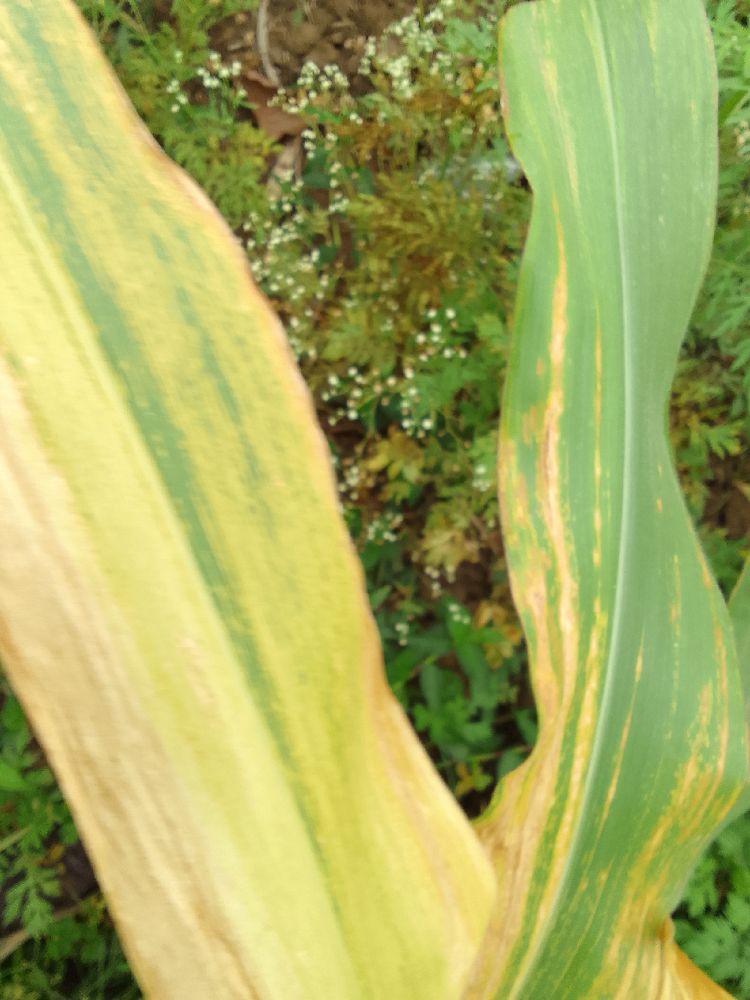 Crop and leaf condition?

maize, maize lethal necrosis
